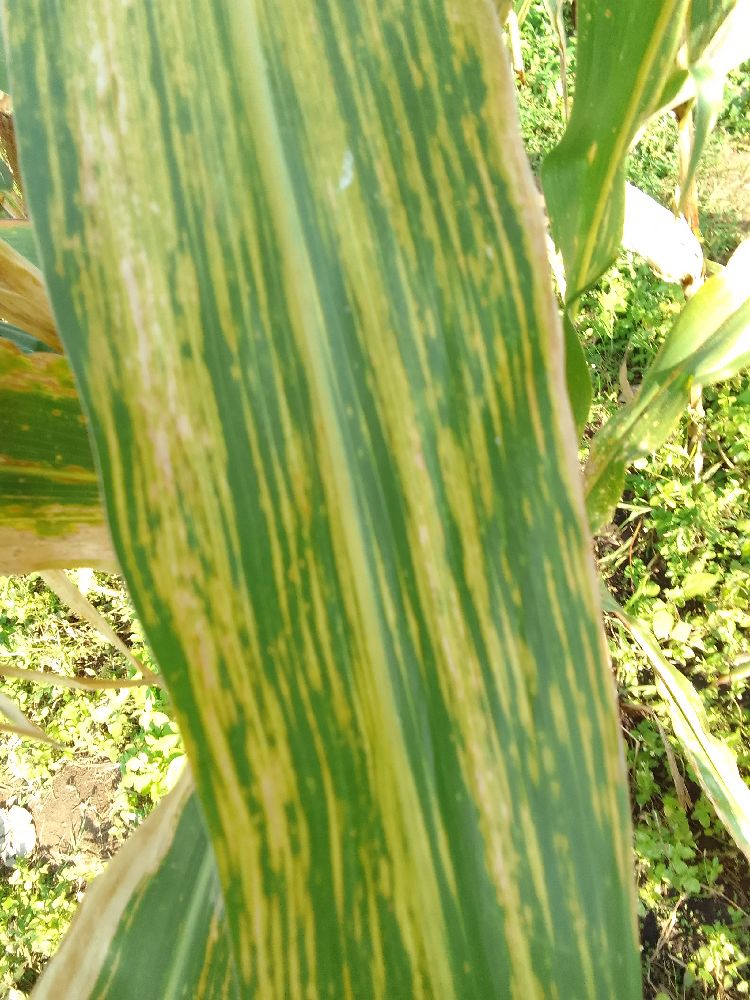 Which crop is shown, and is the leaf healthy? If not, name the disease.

maize, maize lethal necrosis
